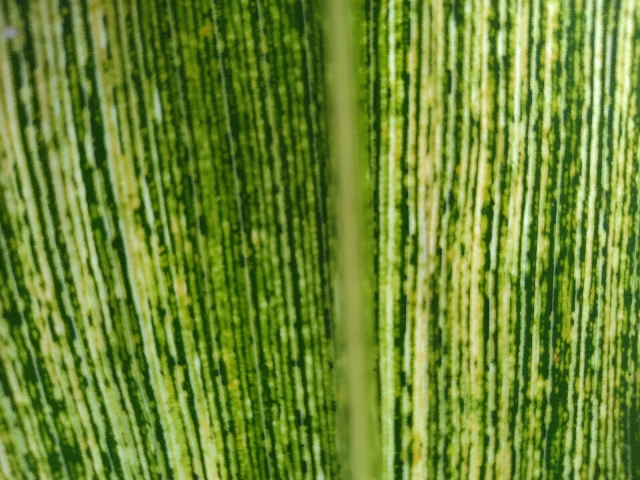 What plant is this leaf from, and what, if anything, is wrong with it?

maize, maize streak virus
